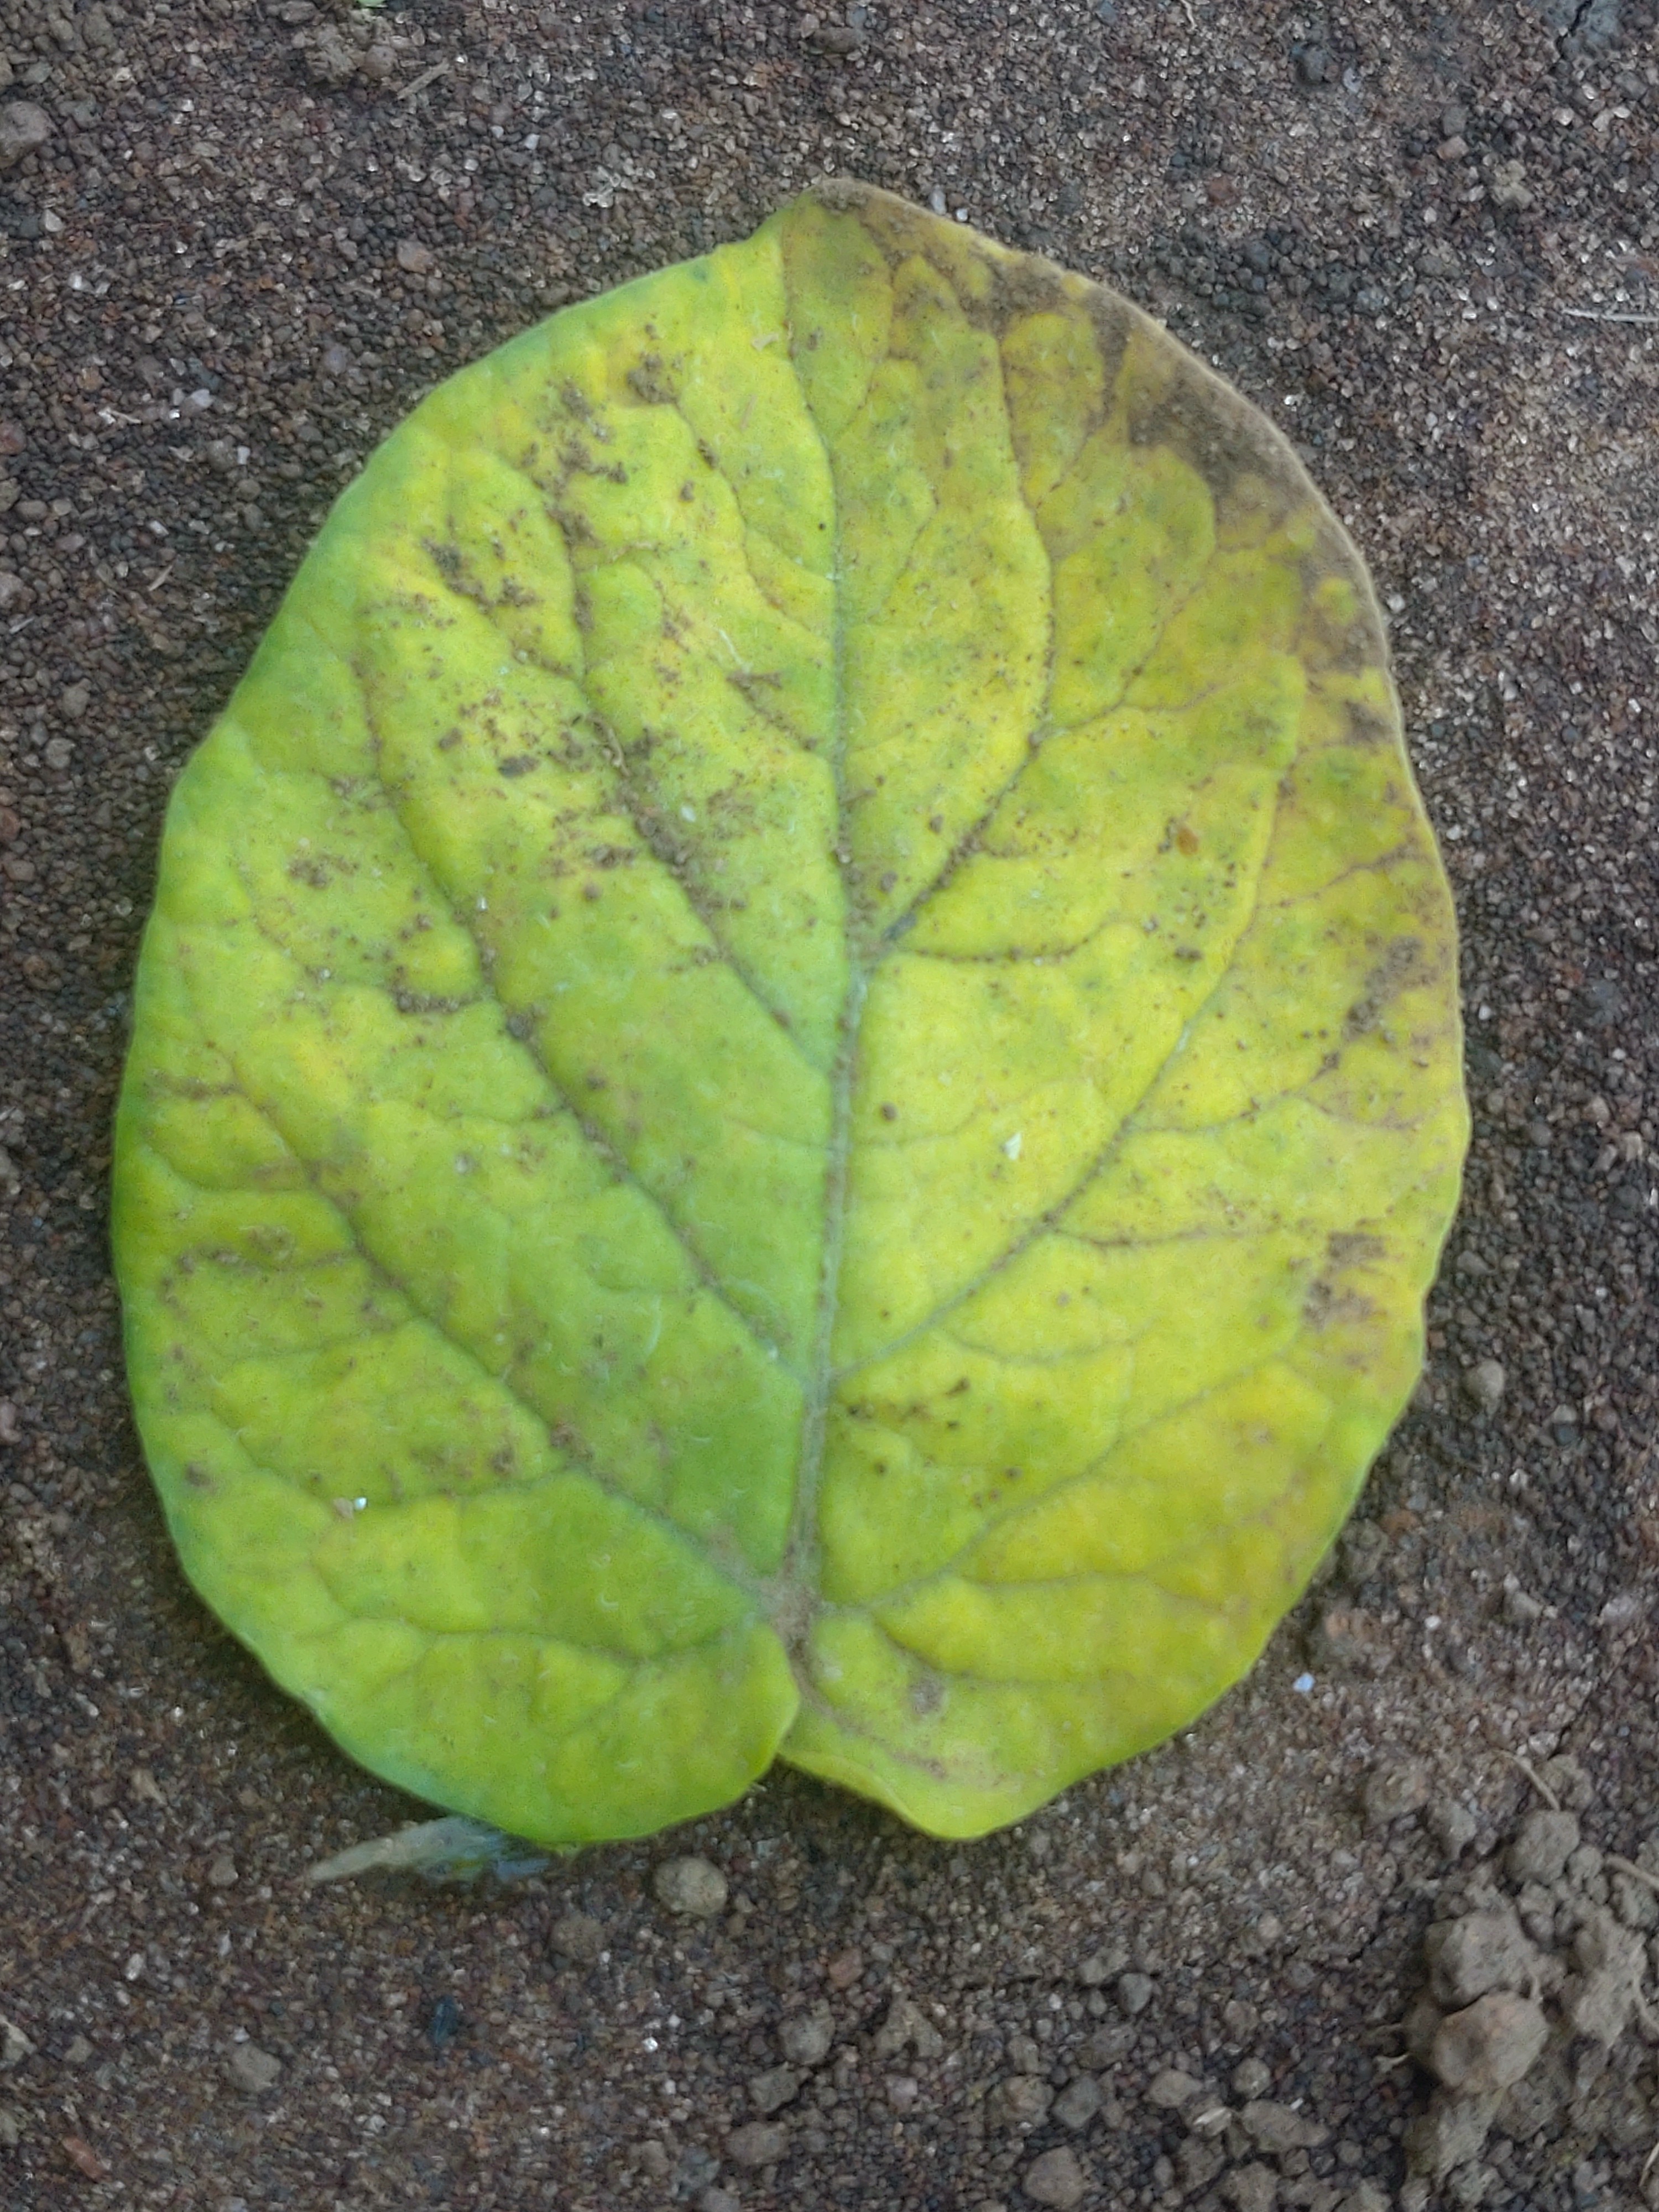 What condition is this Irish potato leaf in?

late blight
